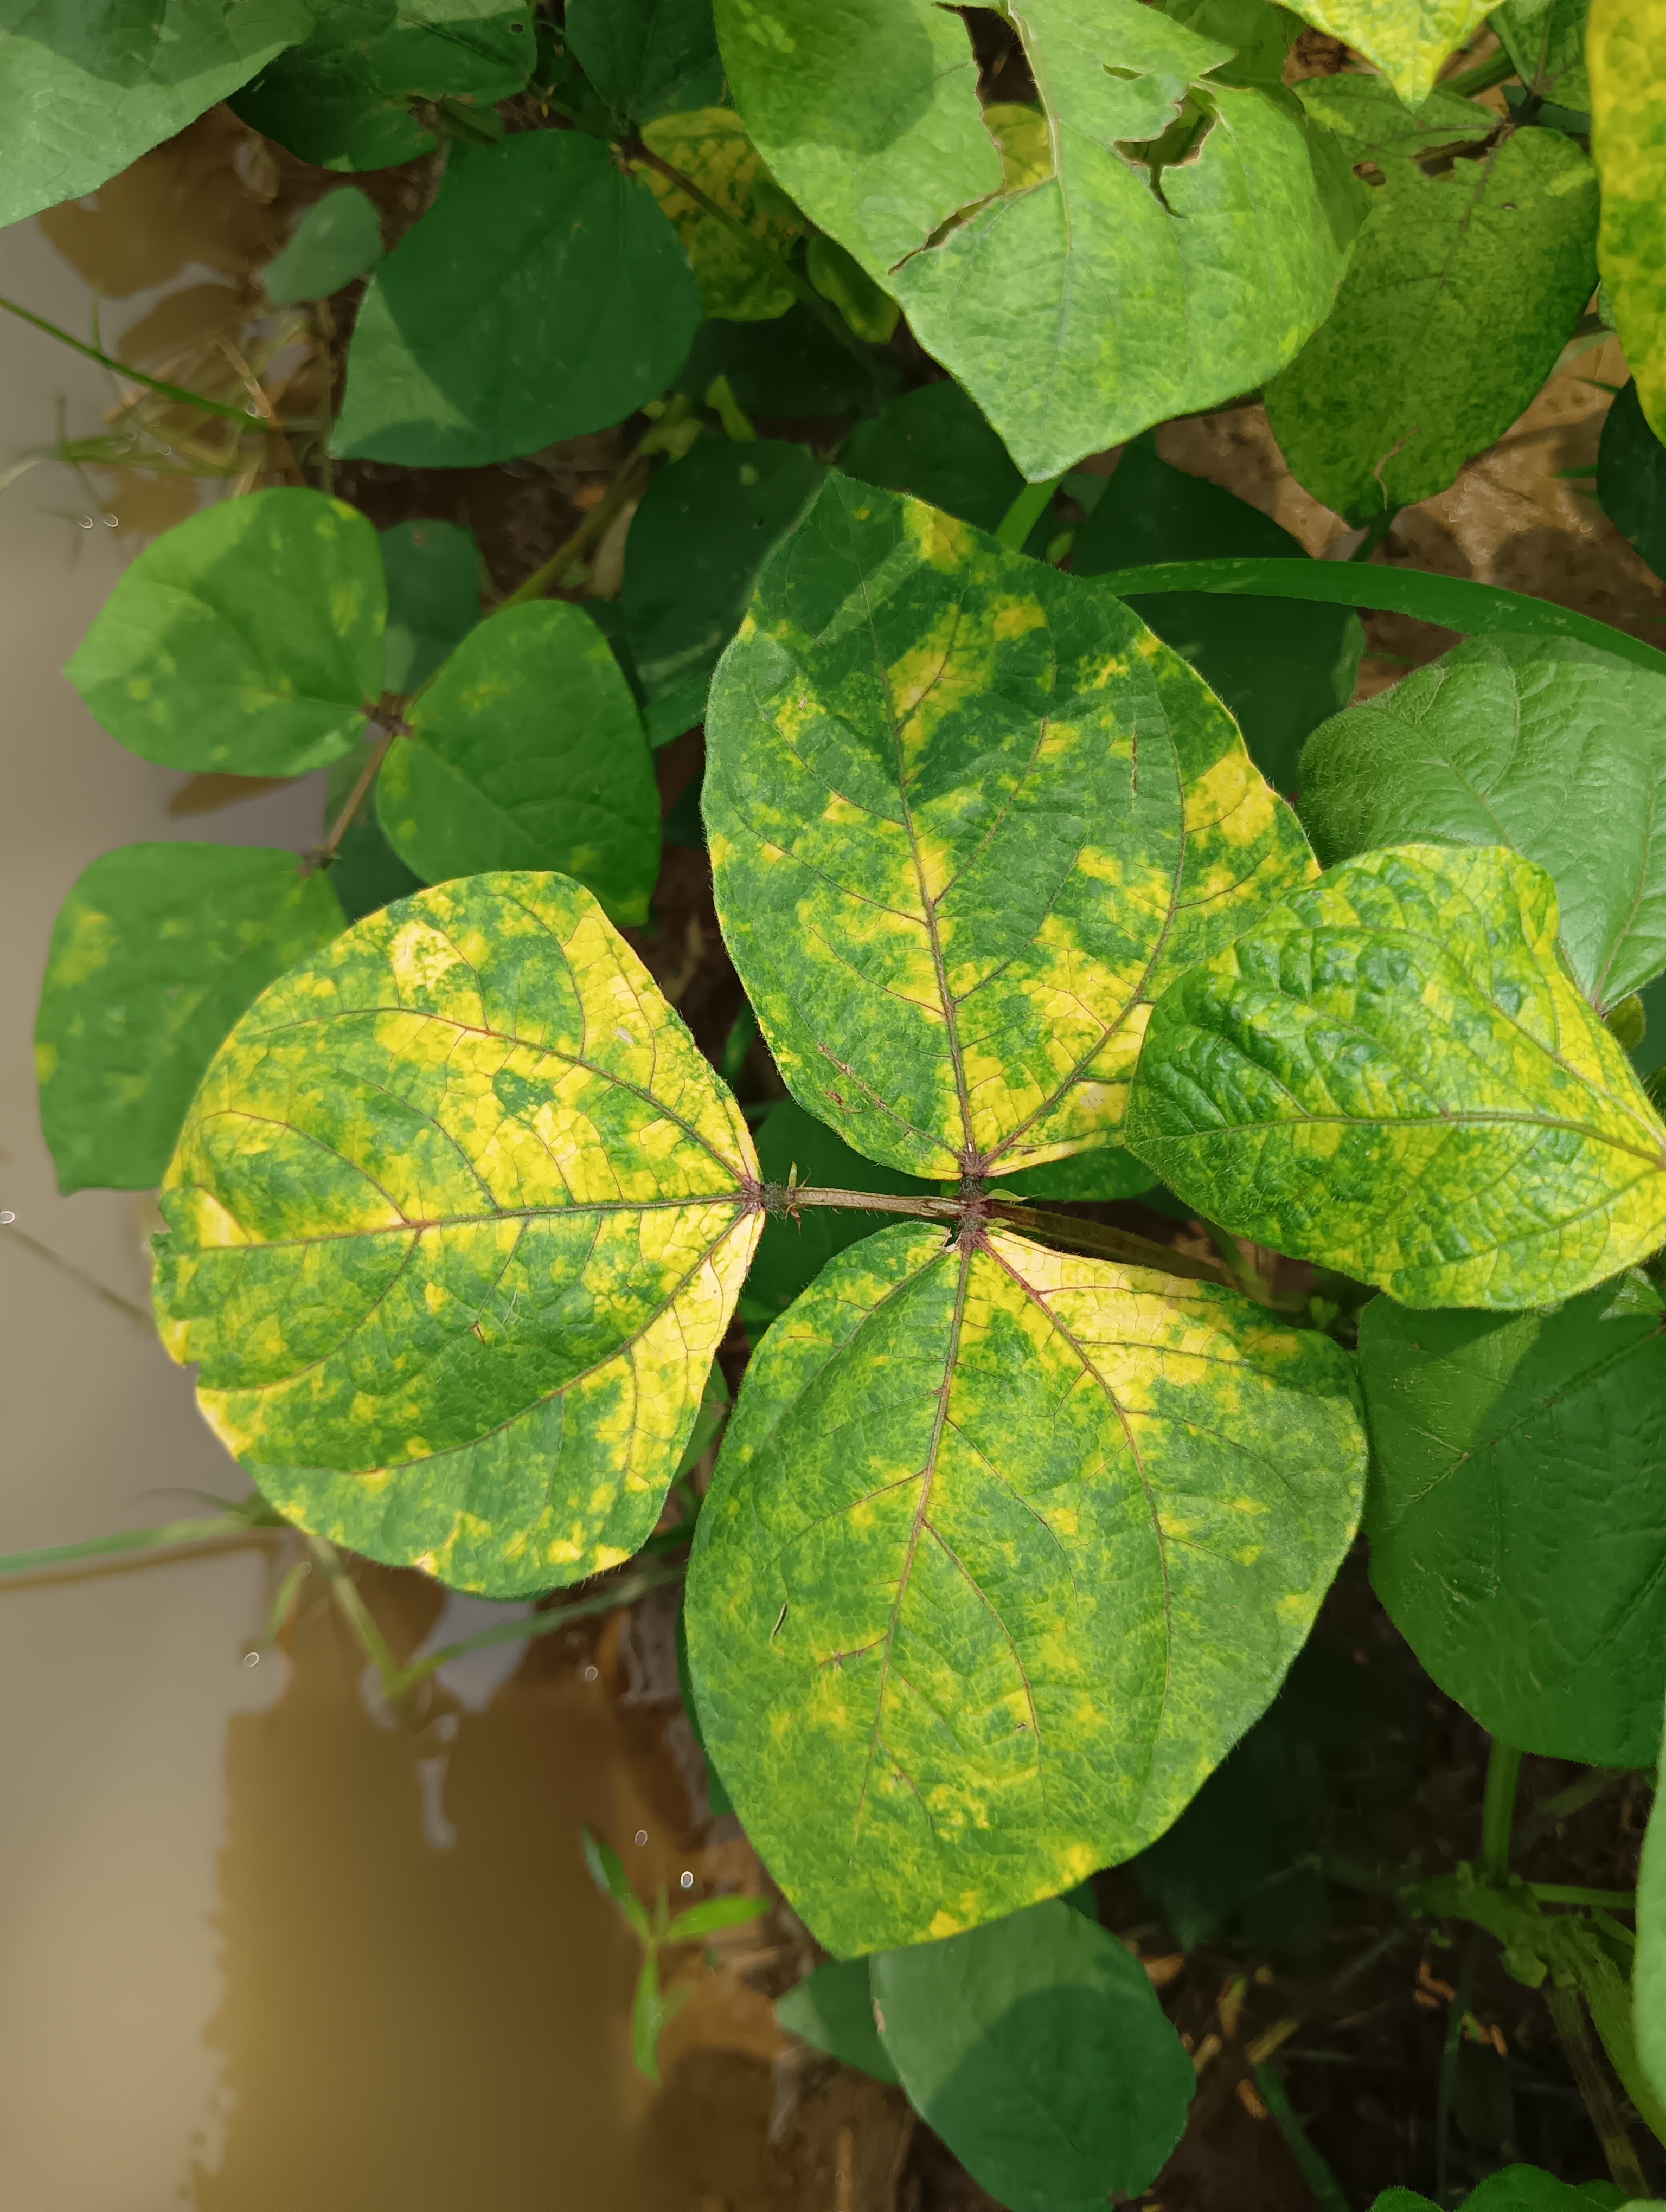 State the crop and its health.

mungbean, yellow mosaic
